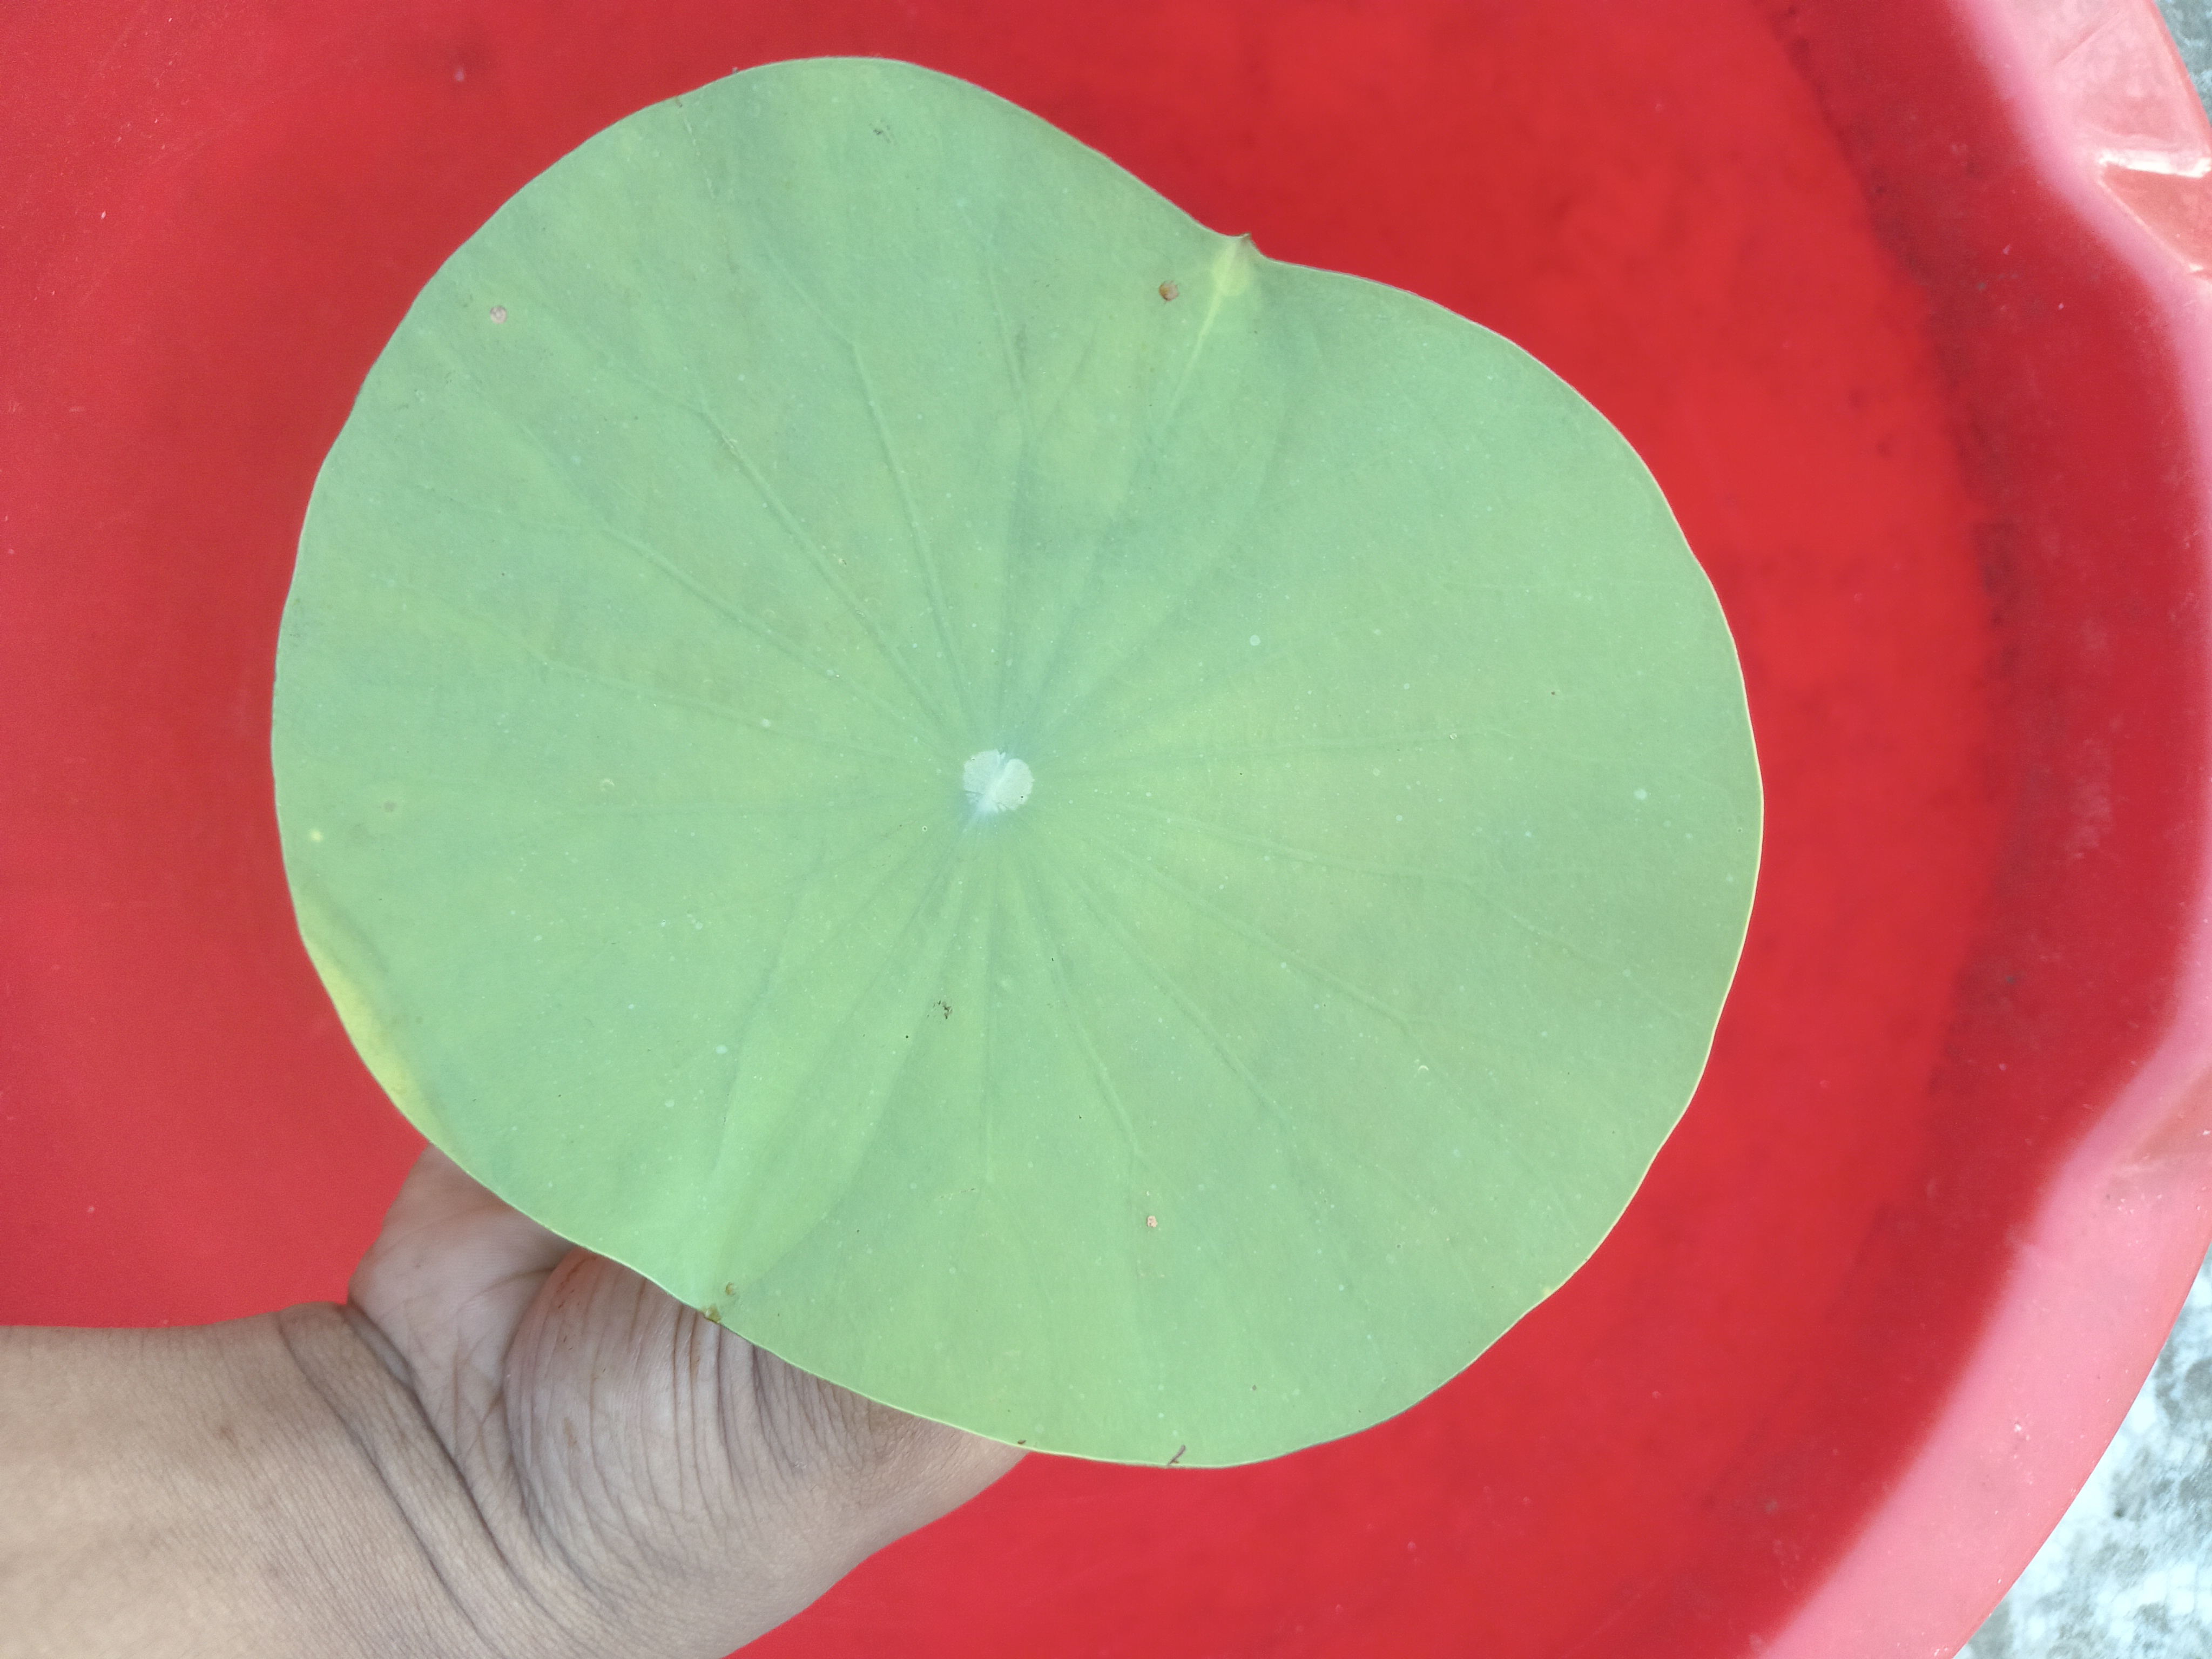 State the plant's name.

lotus
